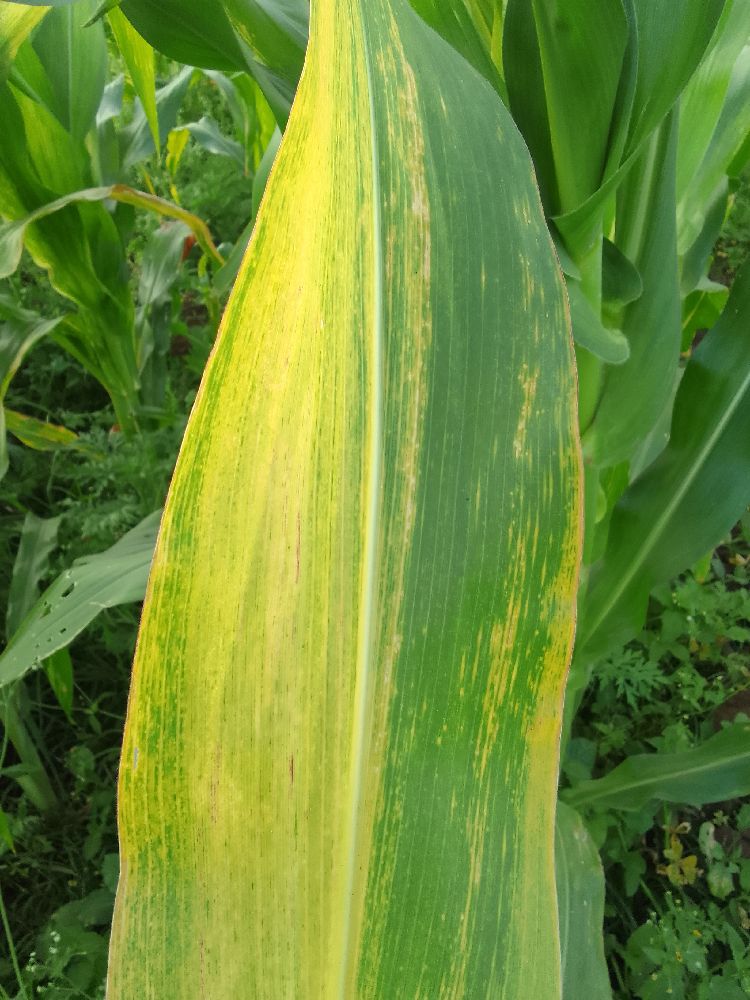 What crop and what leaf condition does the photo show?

maize, maize lethal necrosis
